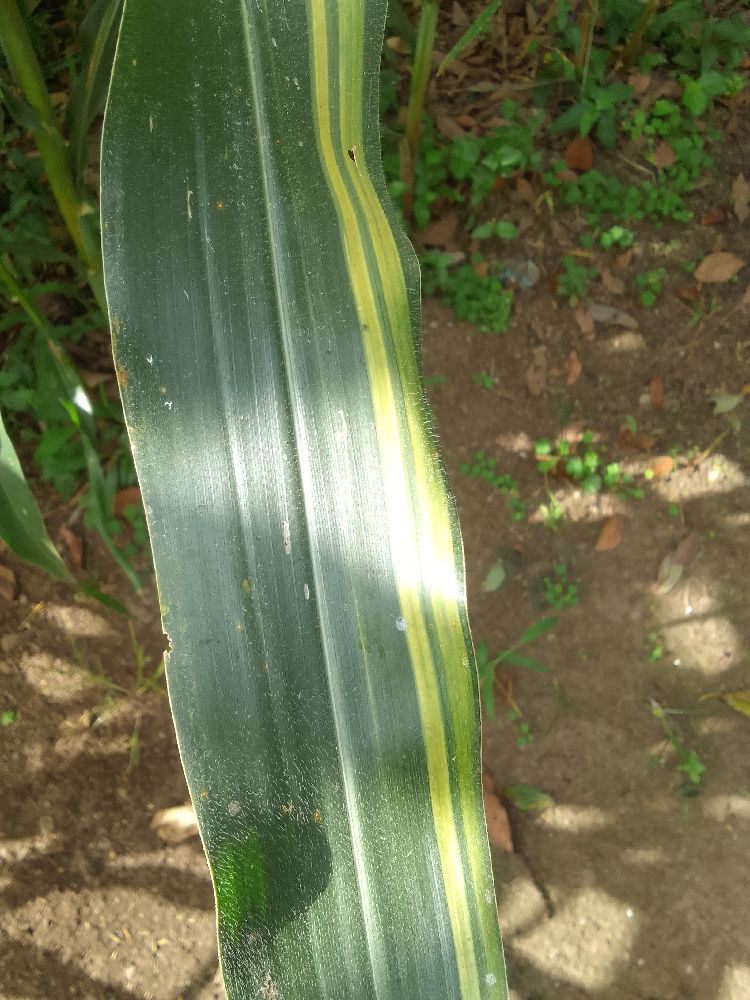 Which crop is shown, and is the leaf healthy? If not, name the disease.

maize, maize lethal necrosis
